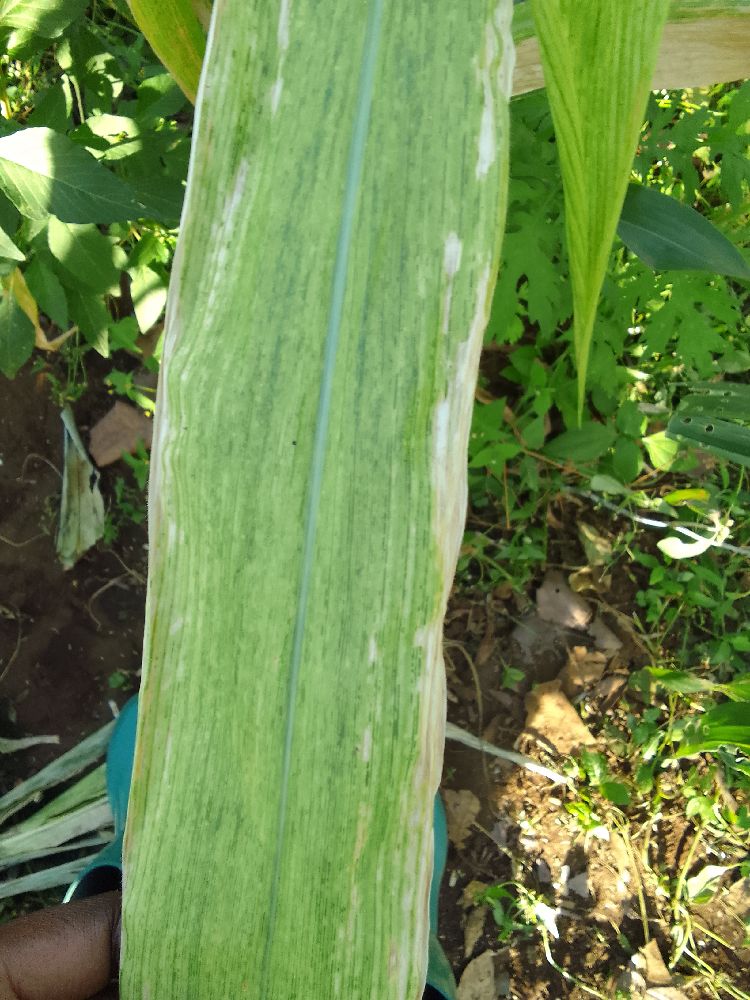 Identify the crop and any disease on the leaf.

maize, maize lethal necrosis
